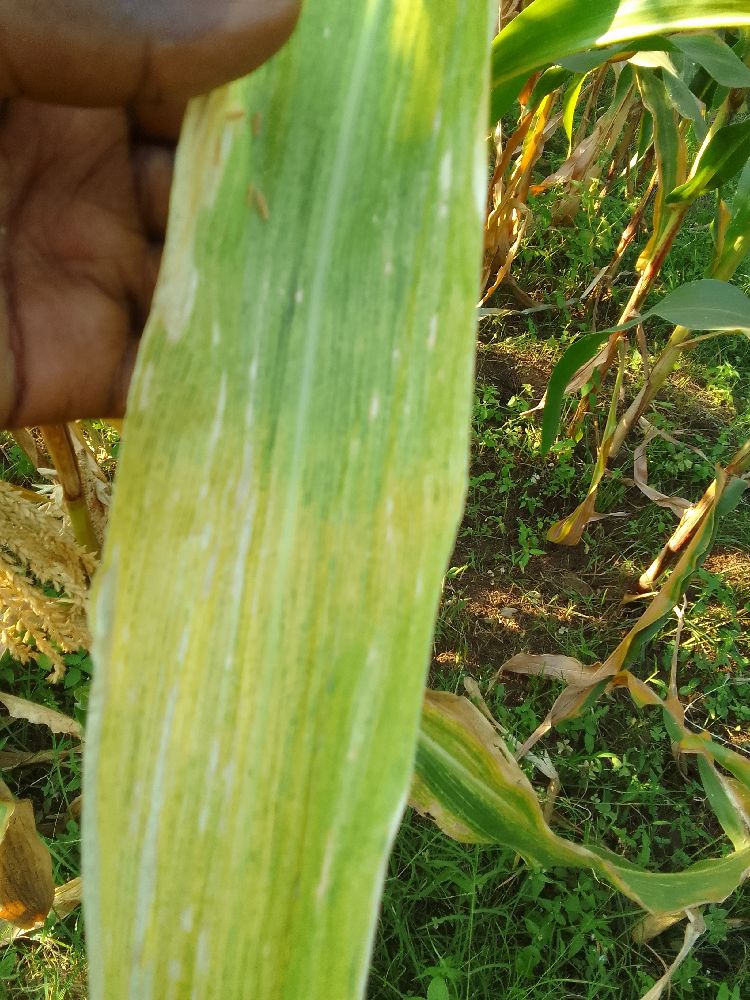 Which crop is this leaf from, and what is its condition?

maize, maize lethal necrosis
